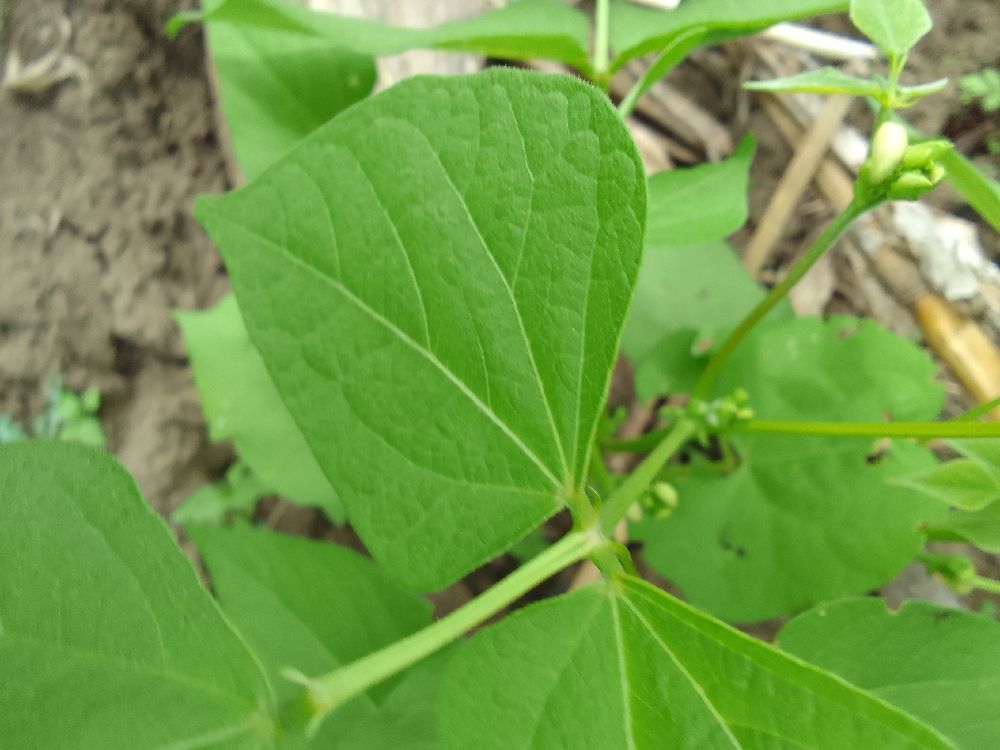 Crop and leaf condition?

common bean, healthy
